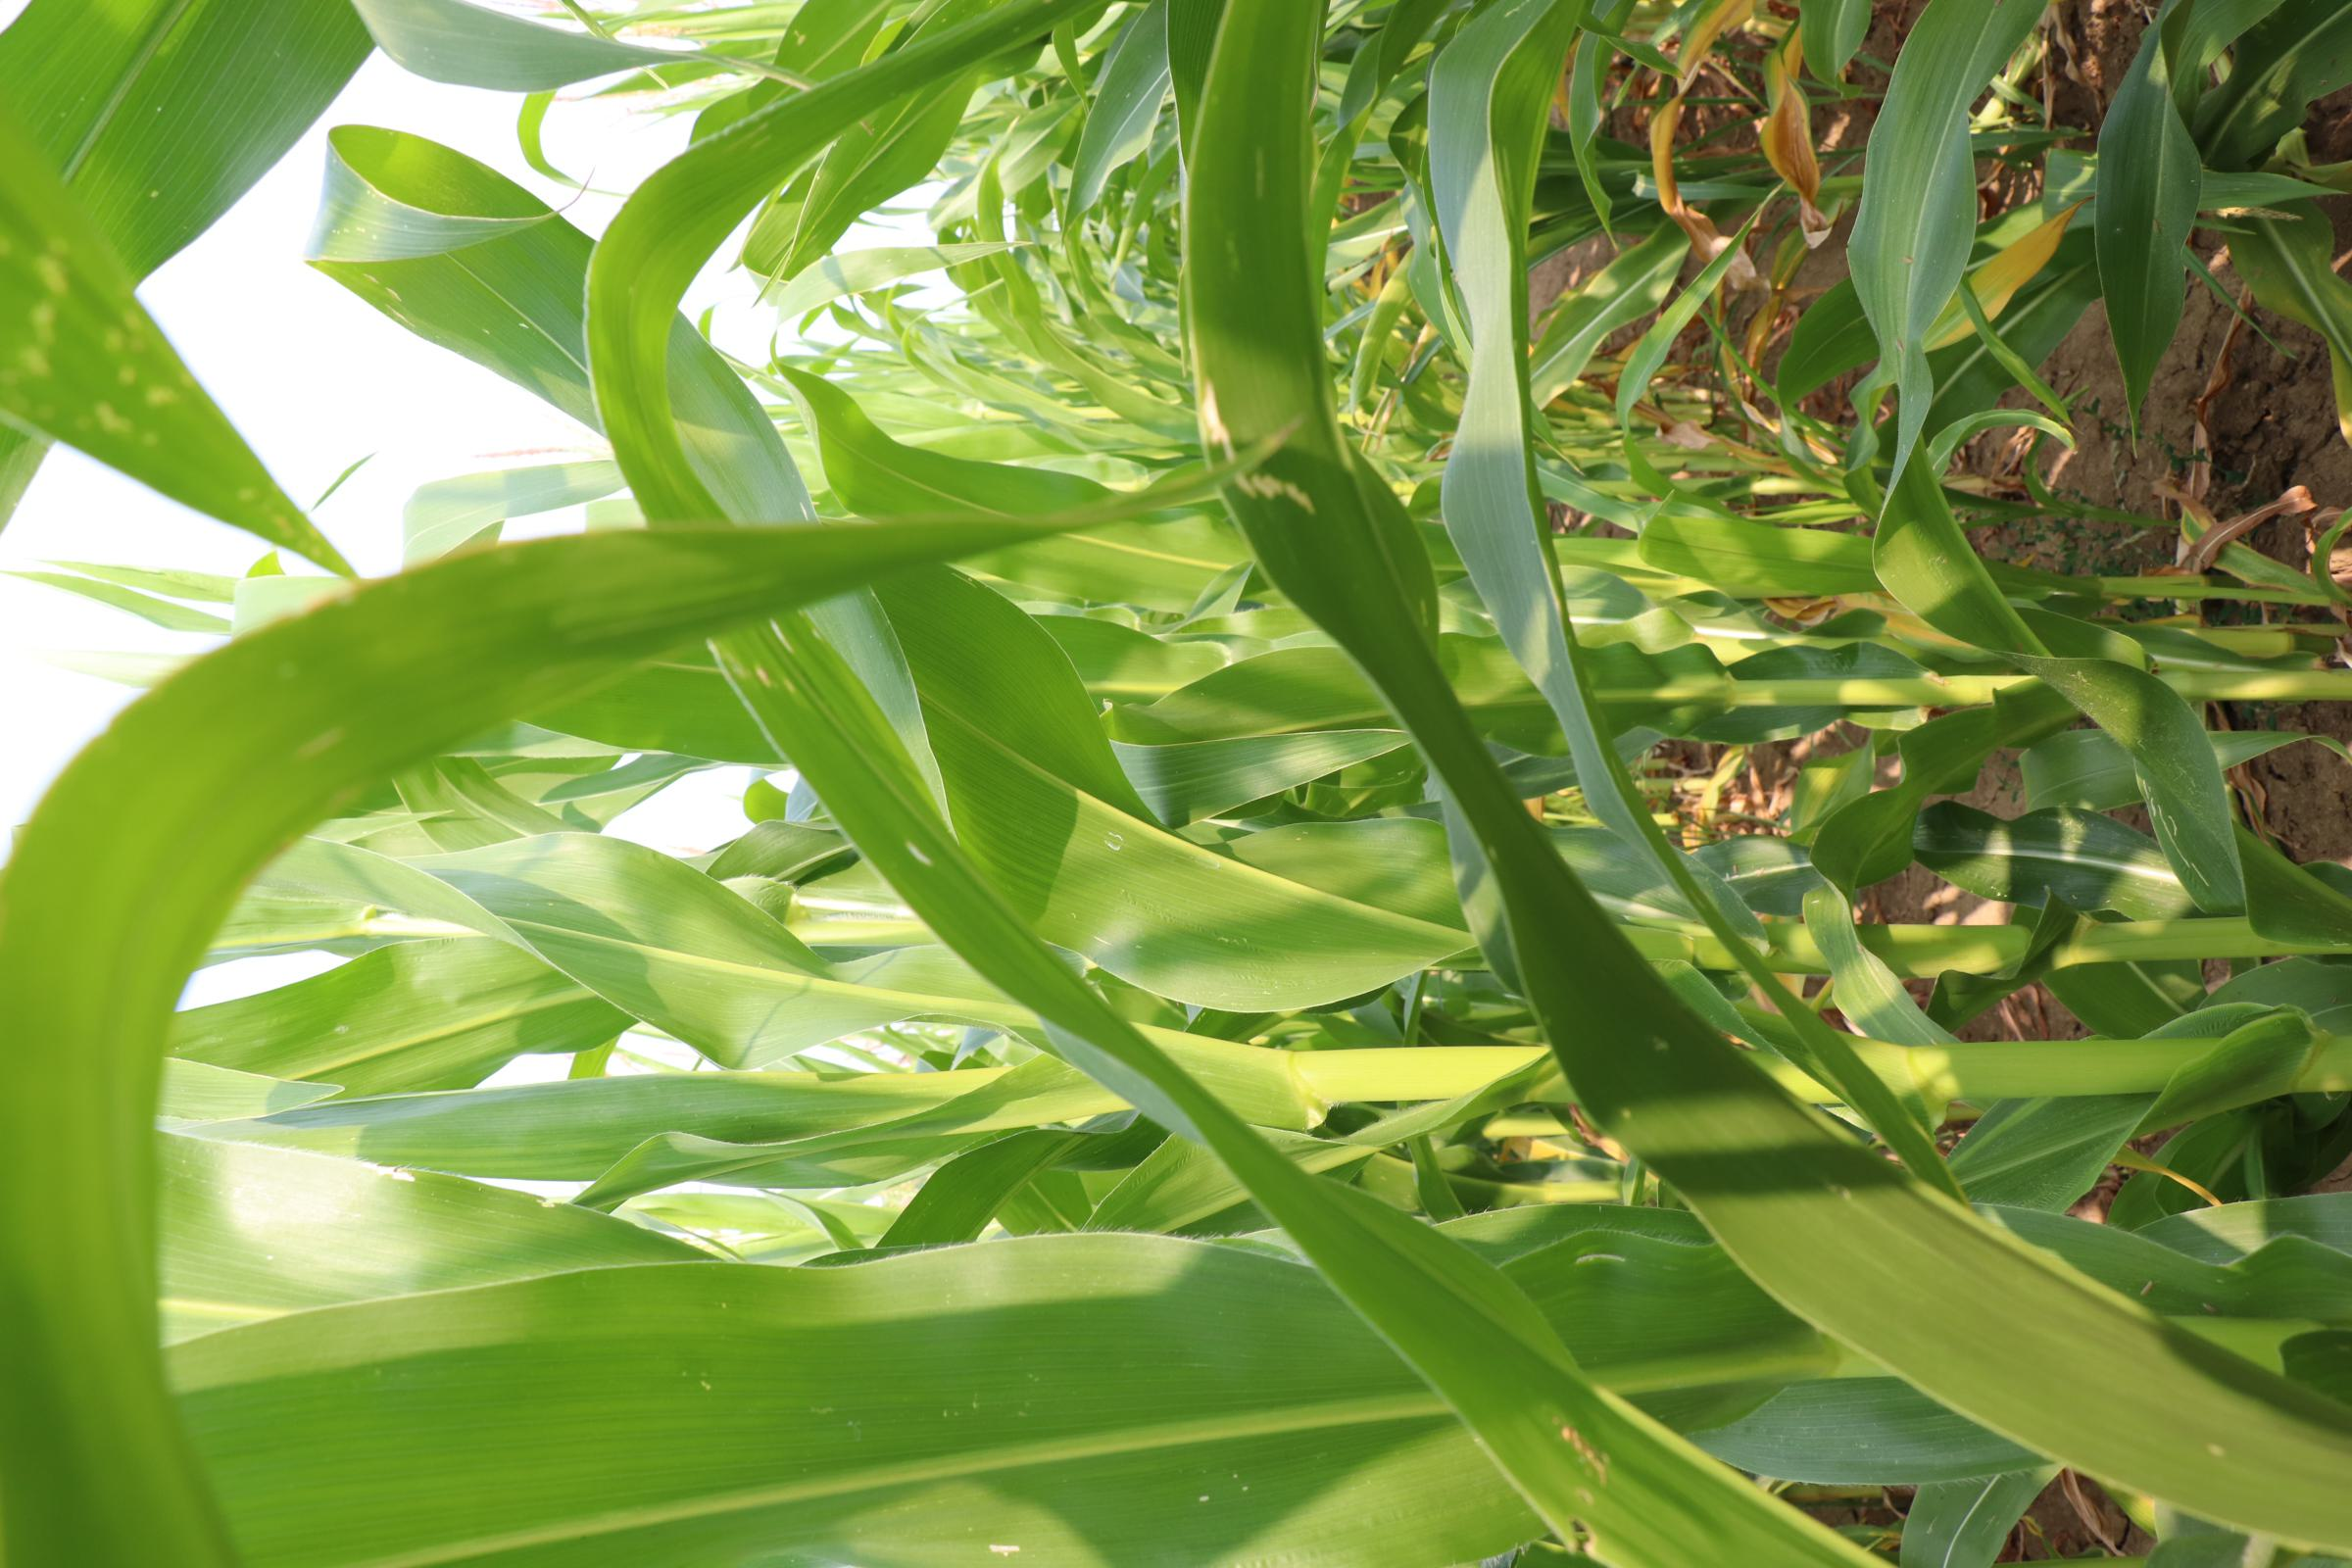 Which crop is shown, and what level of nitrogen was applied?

maize, no added nitrogen
